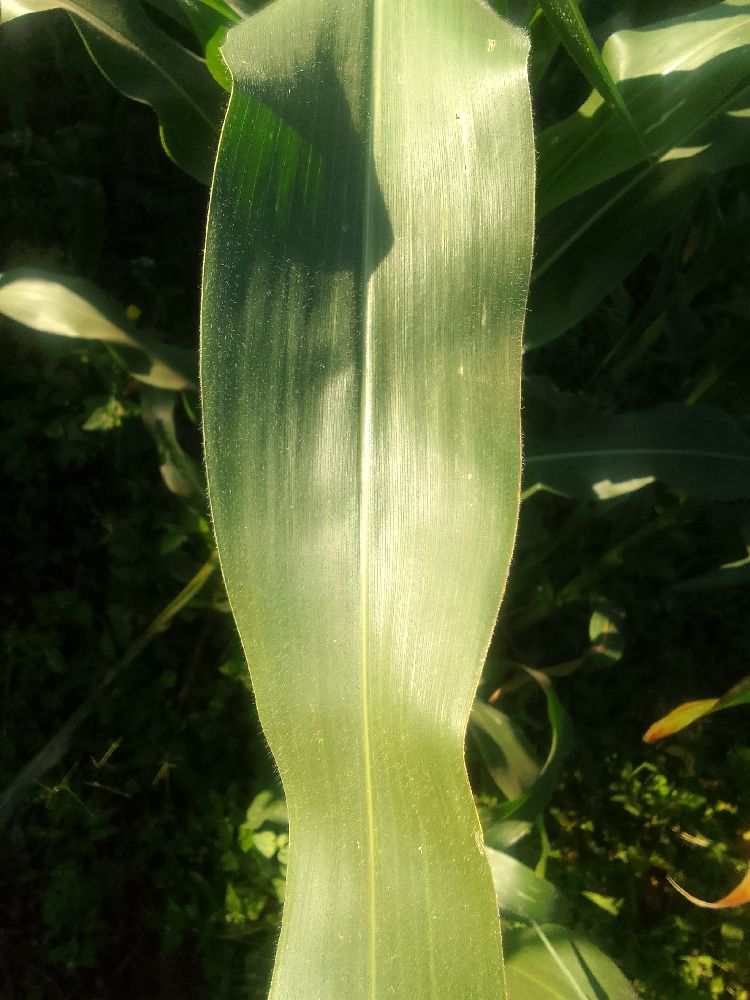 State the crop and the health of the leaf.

maize, healthy
